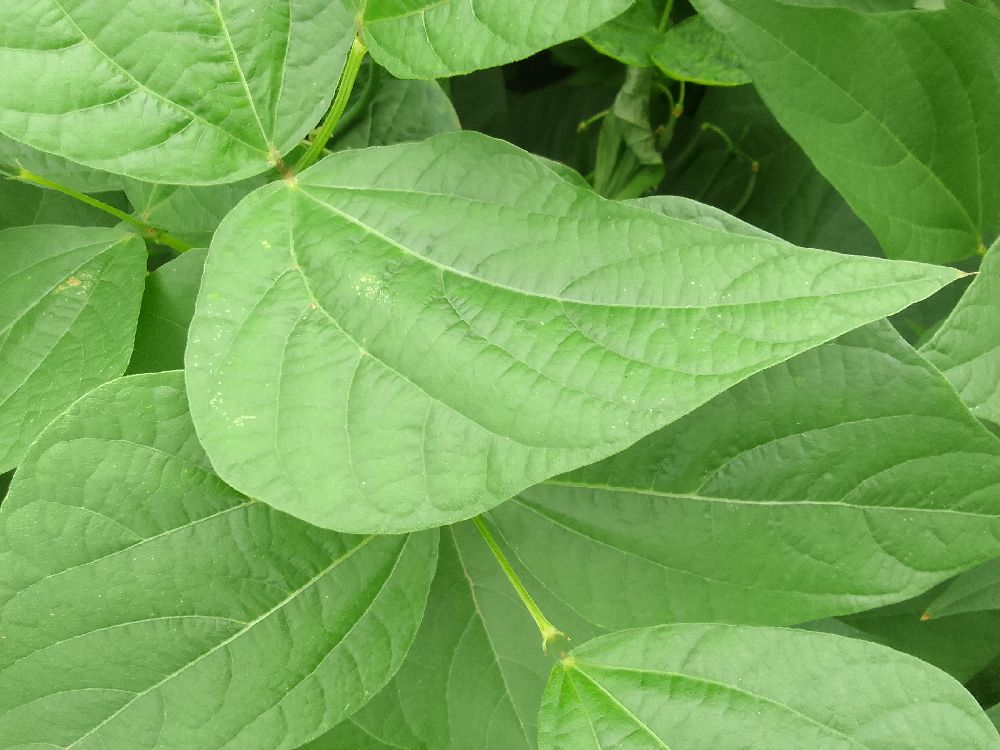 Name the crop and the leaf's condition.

common bean, healthy
